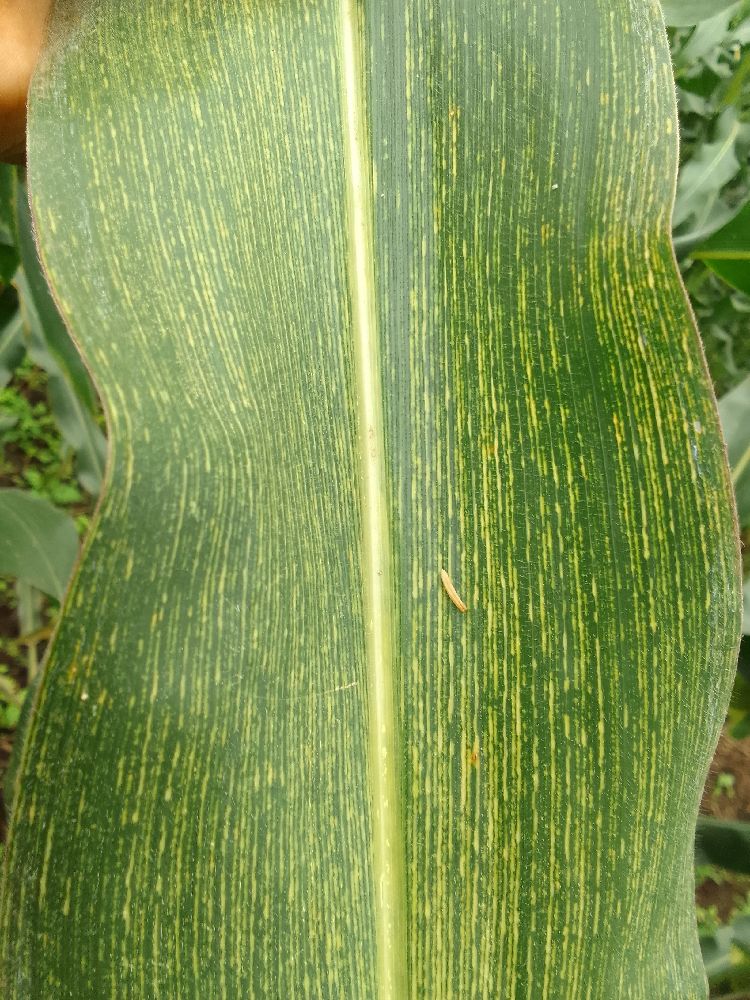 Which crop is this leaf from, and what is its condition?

maize, maize streak virus
